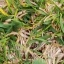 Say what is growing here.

grass
